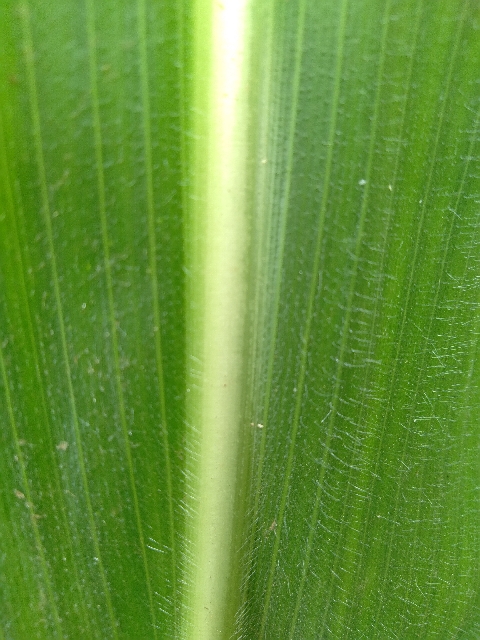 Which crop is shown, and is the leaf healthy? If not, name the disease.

maize, healthy
